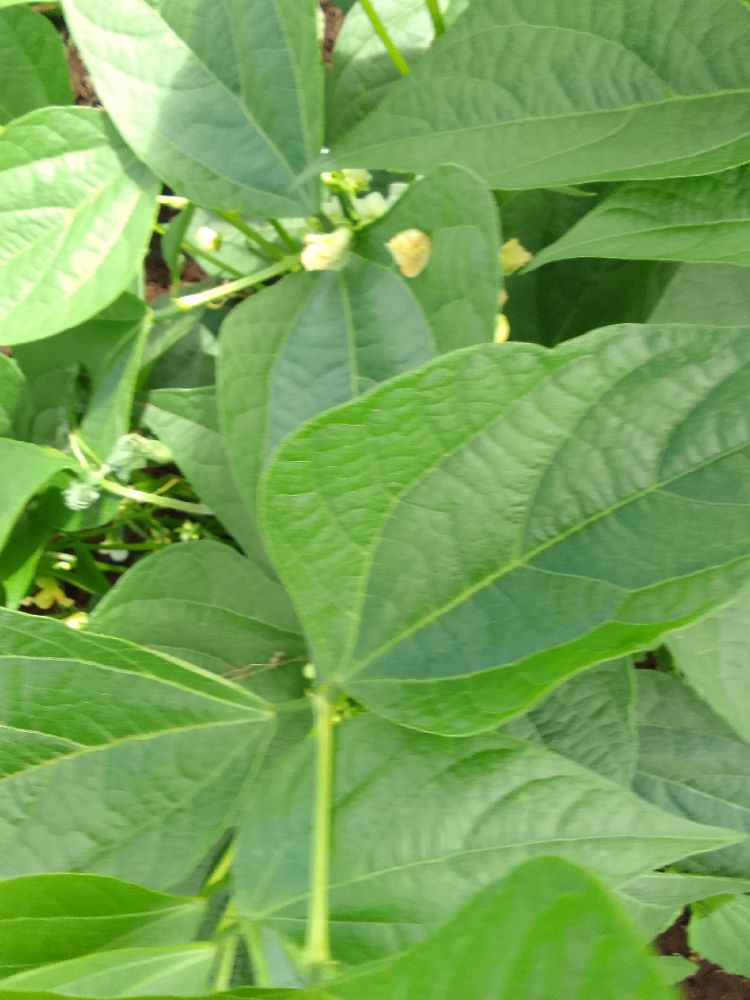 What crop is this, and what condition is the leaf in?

common bean, healthy
